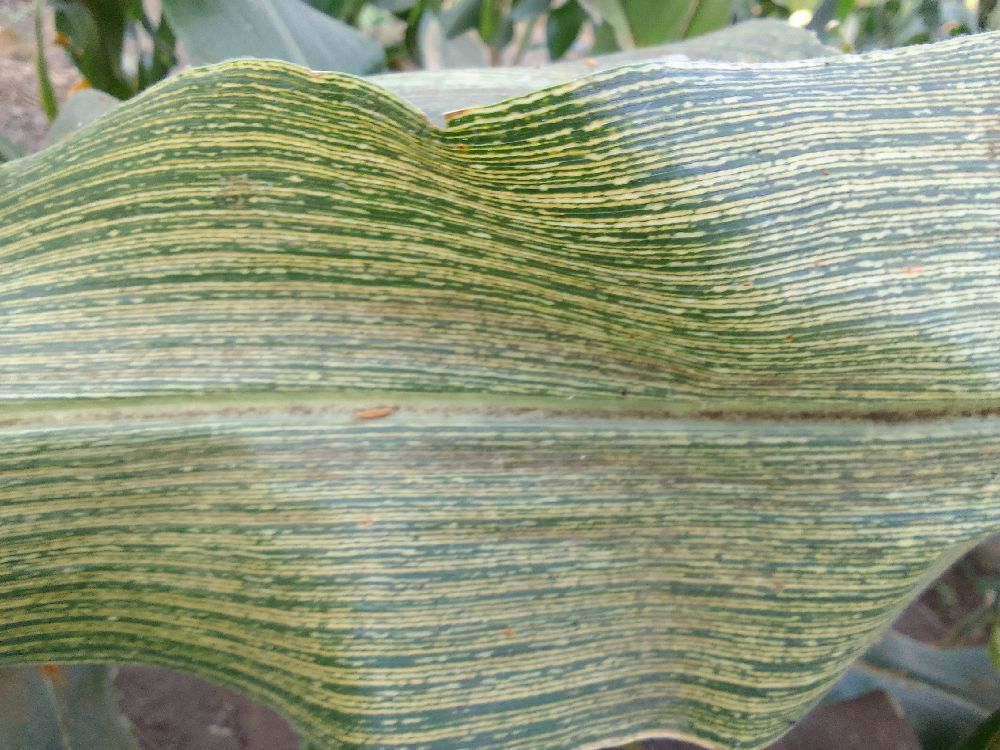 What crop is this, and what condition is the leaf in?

maize, maize streak virus
